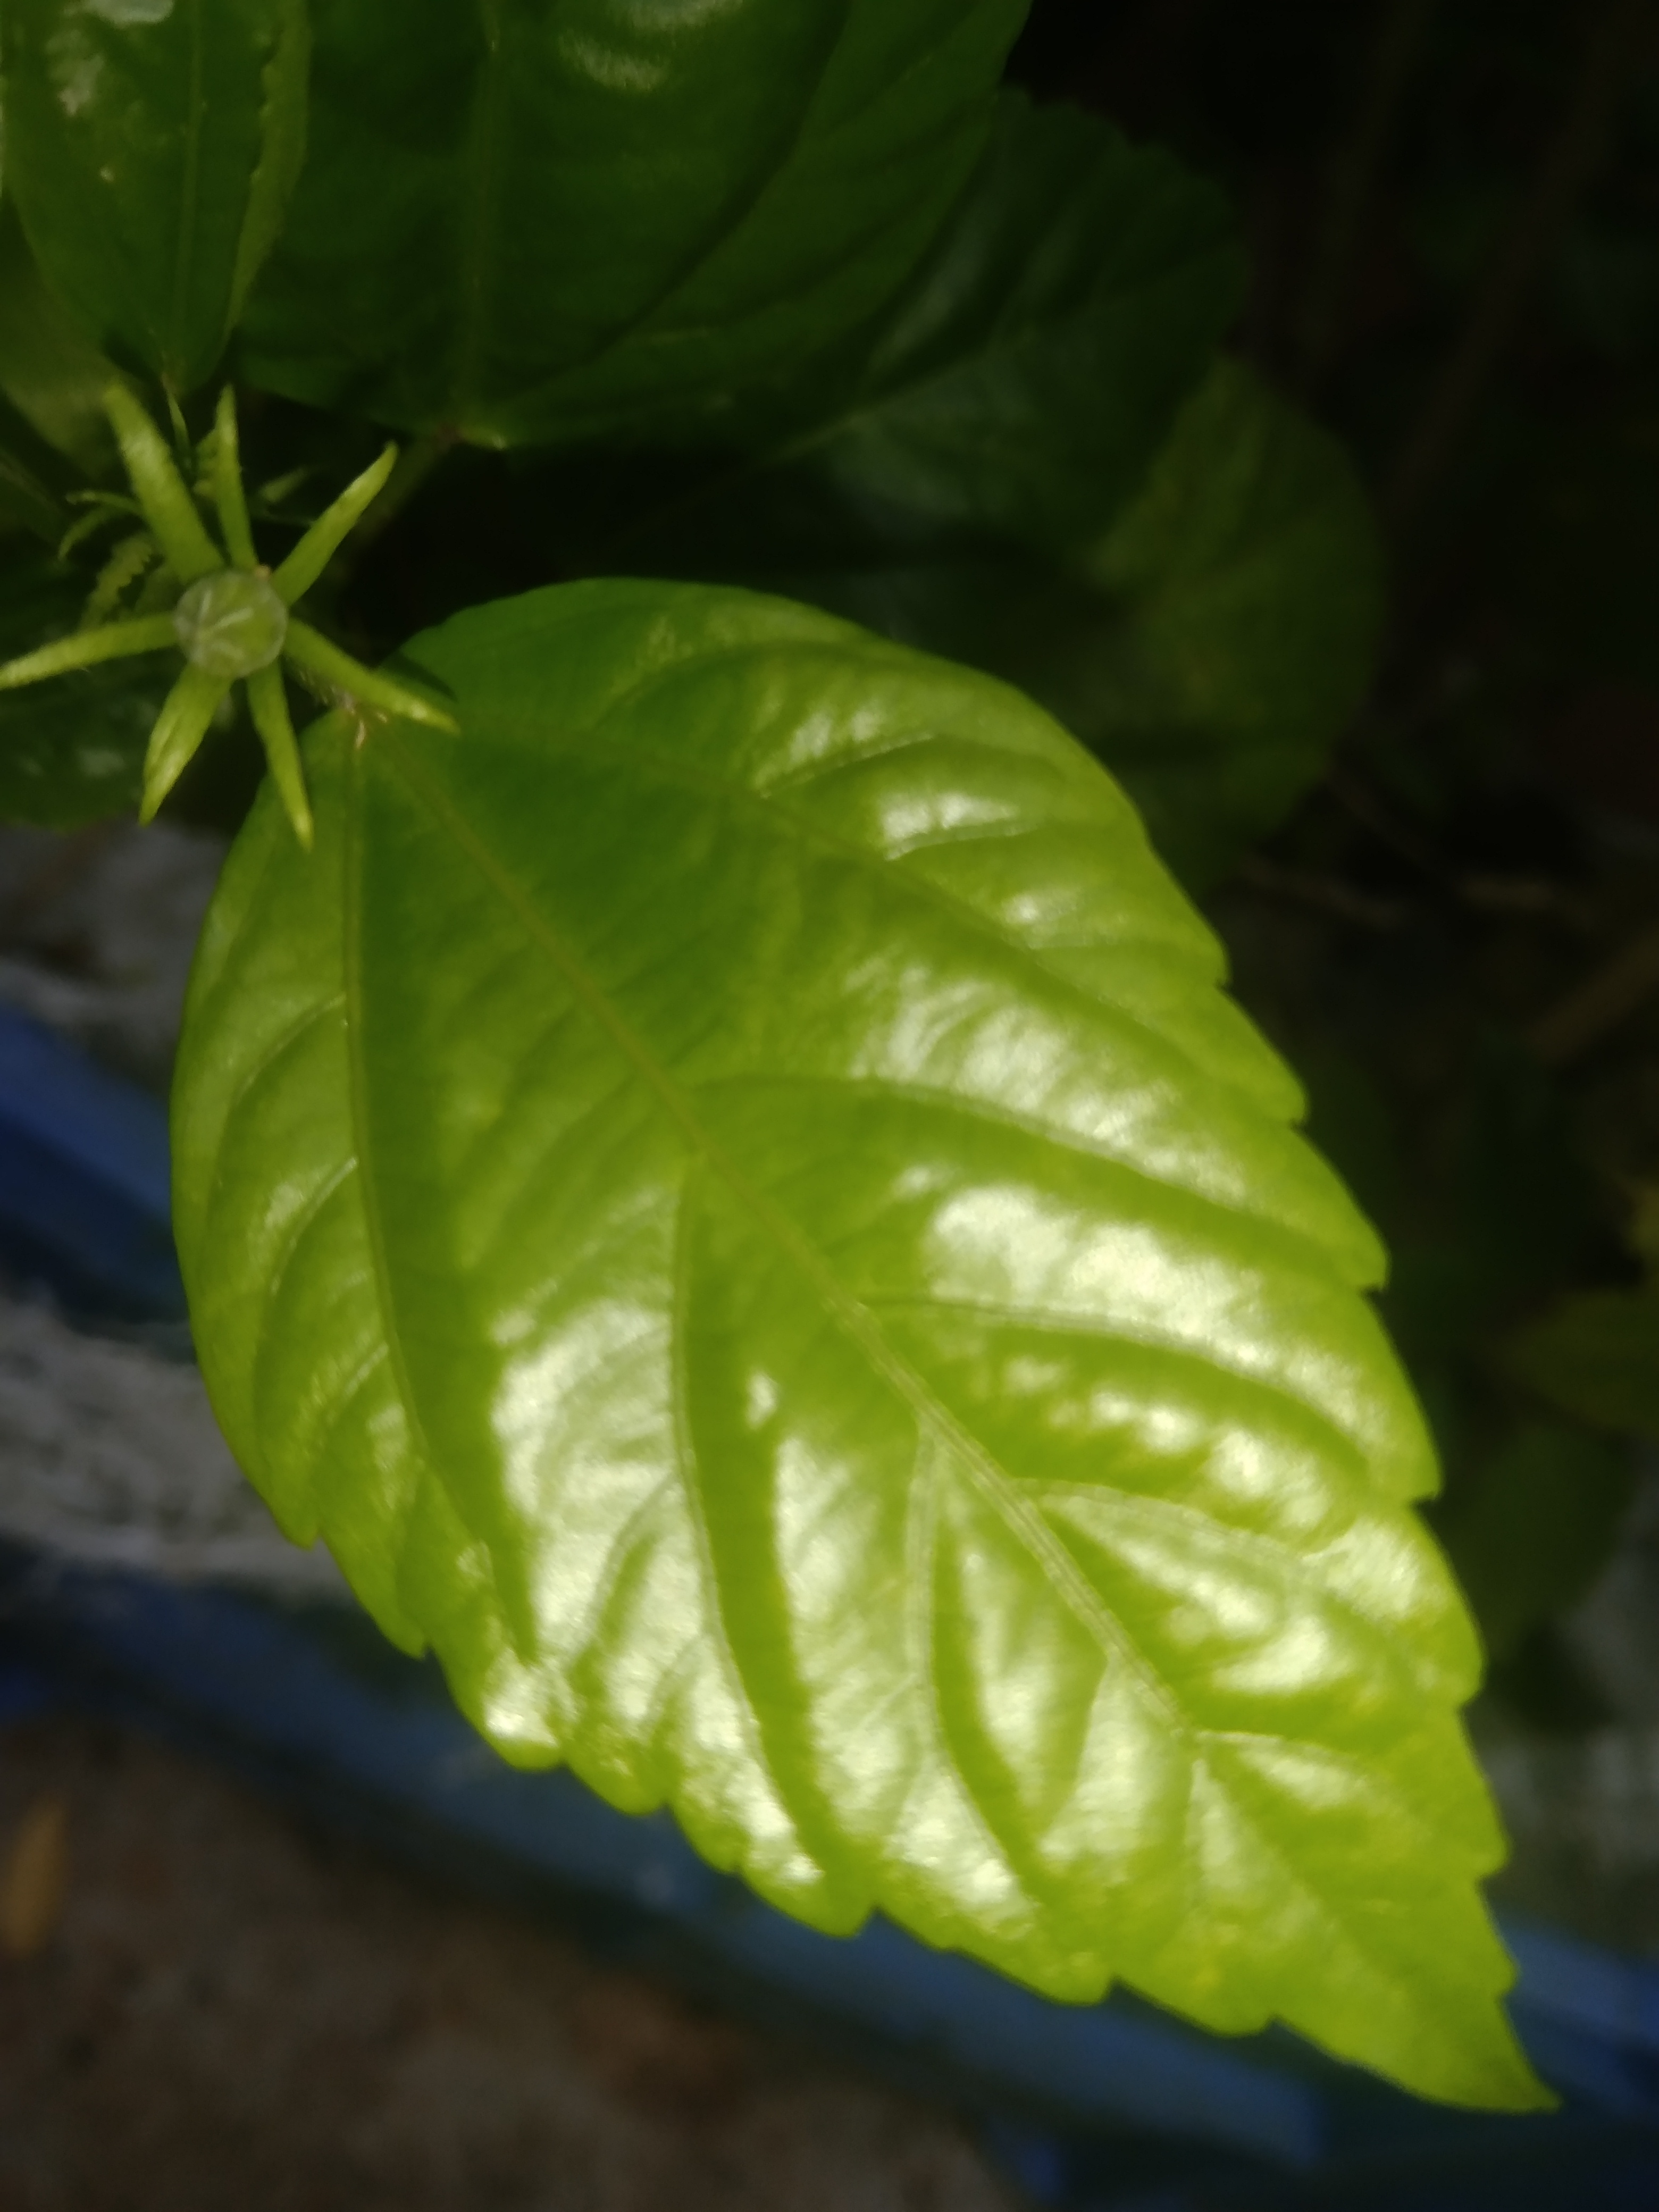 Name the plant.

hibiscus
